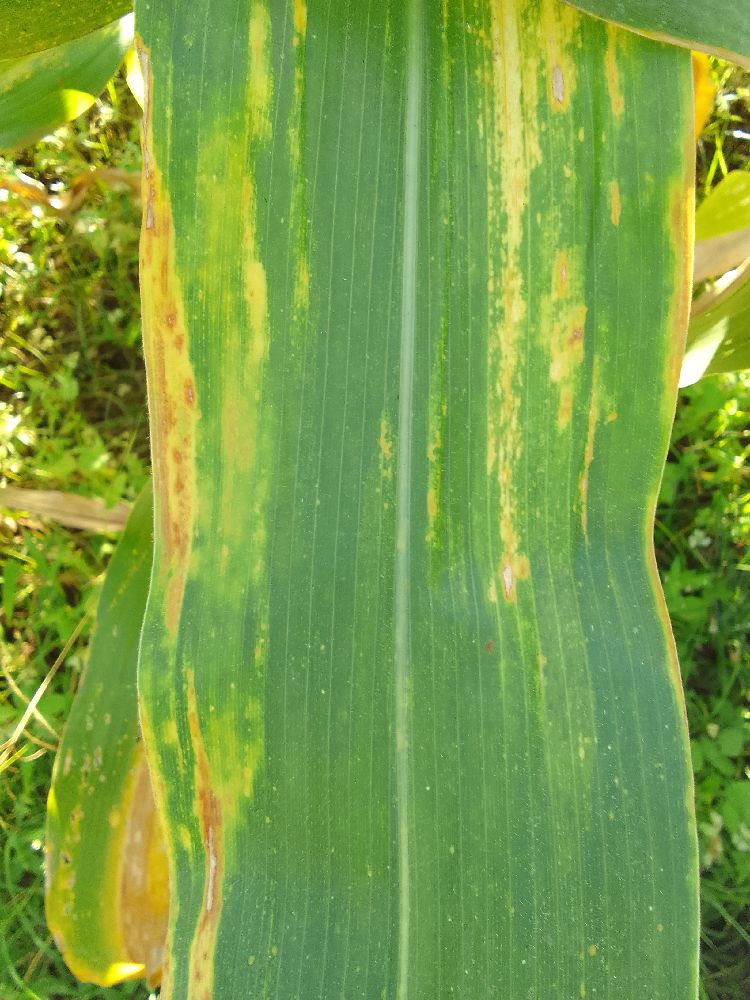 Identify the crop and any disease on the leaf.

maize, maize lethal necrosis
